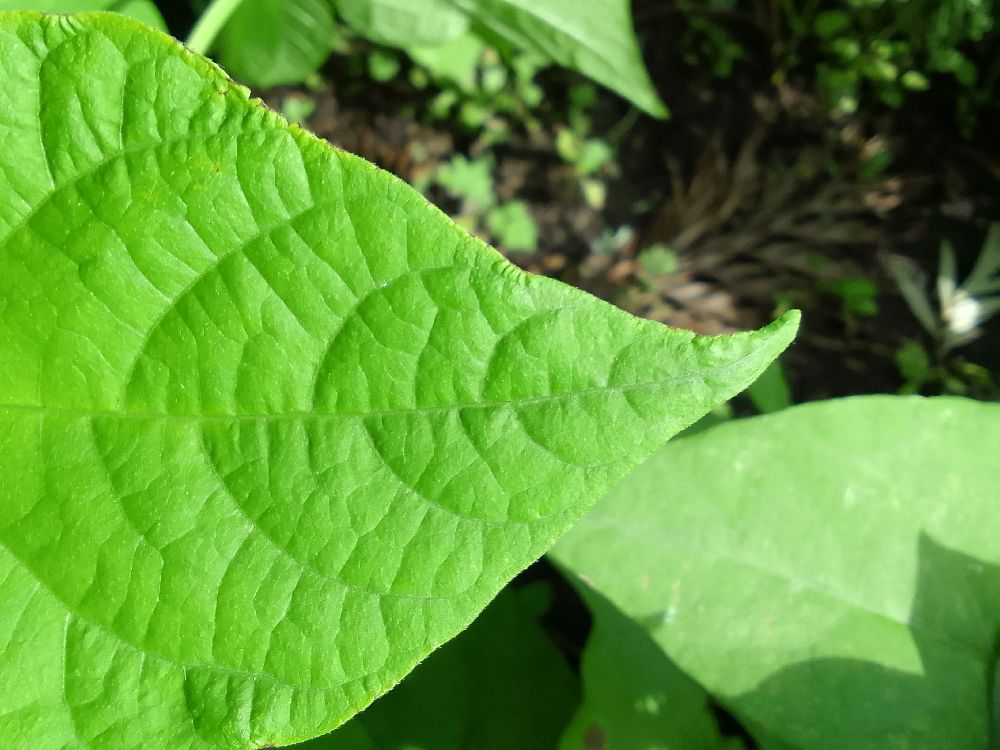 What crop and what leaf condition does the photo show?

common bean, healthy
